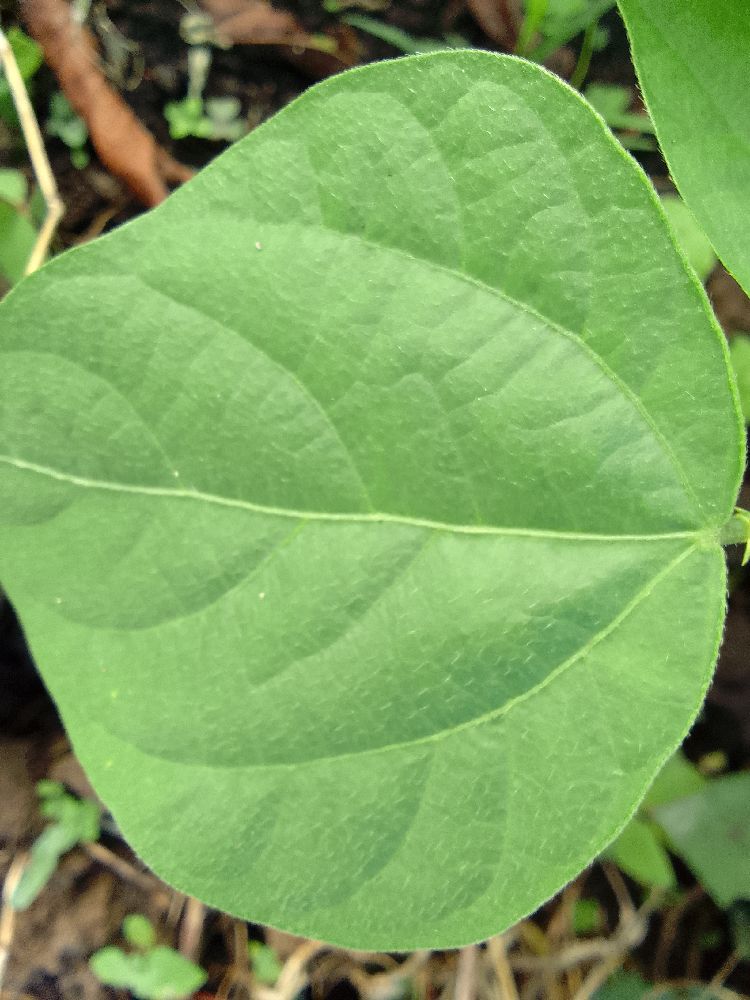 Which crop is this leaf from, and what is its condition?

common bean, healthy
